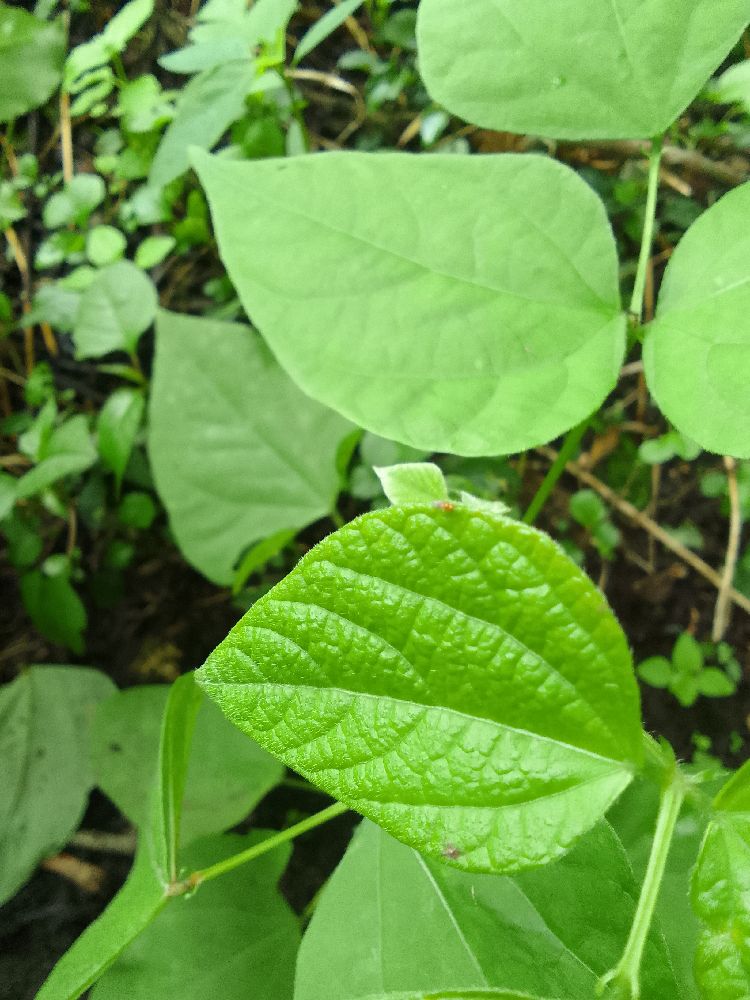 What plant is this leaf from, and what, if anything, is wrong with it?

common bean, healthy
